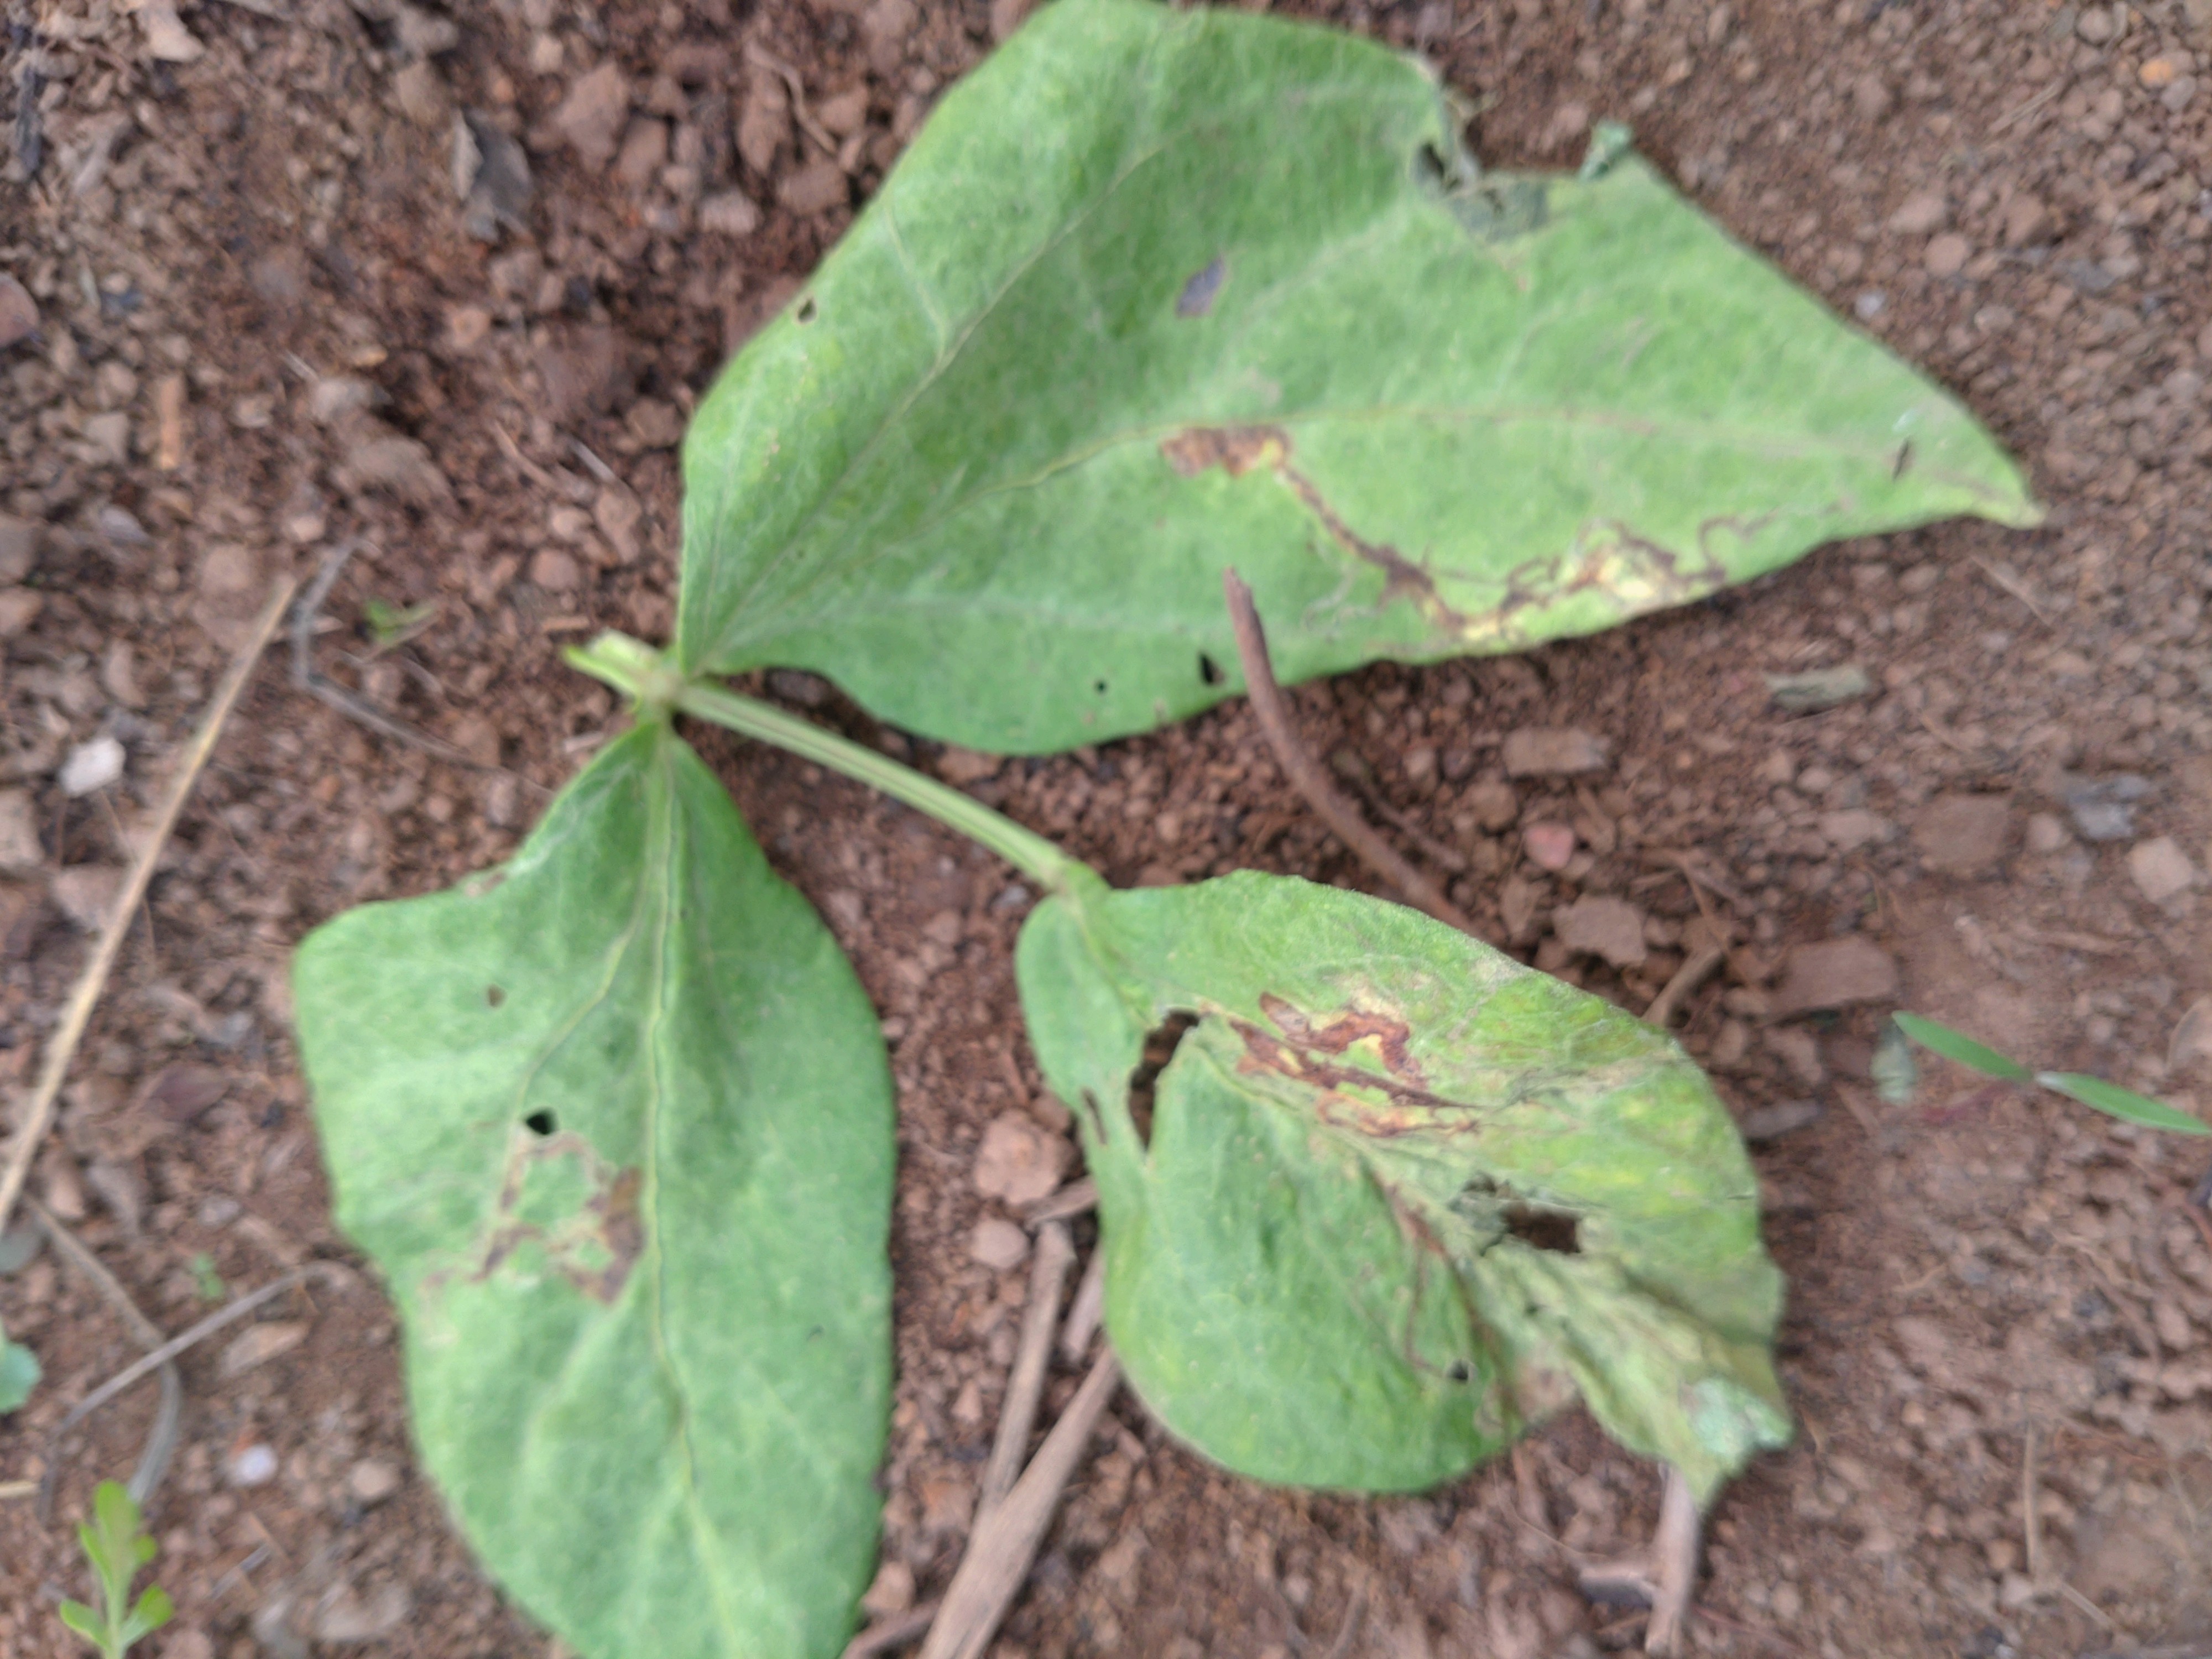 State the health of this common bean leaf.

anthracnose
